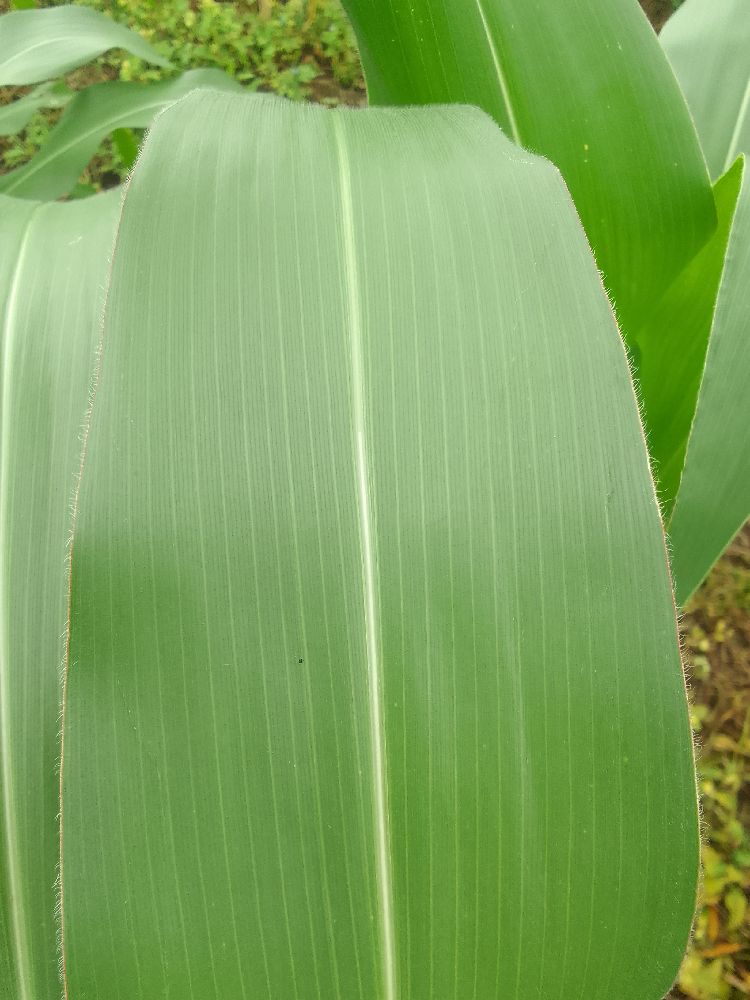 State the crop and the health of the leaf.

maize, healthy
